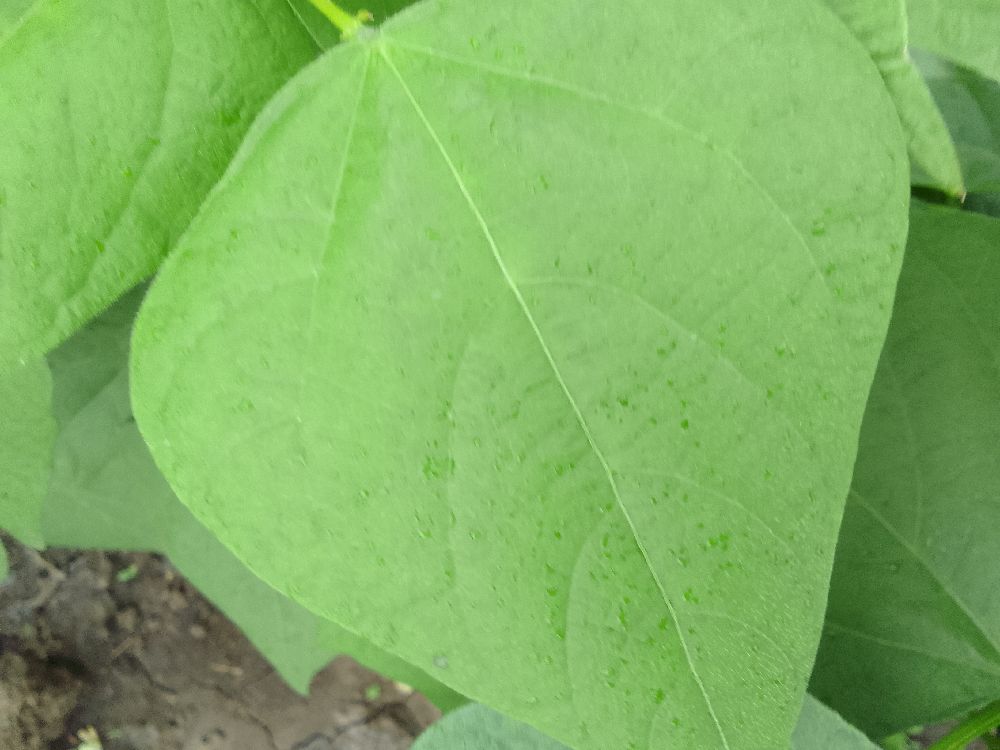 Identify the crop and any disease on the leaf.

common bean, healthy
